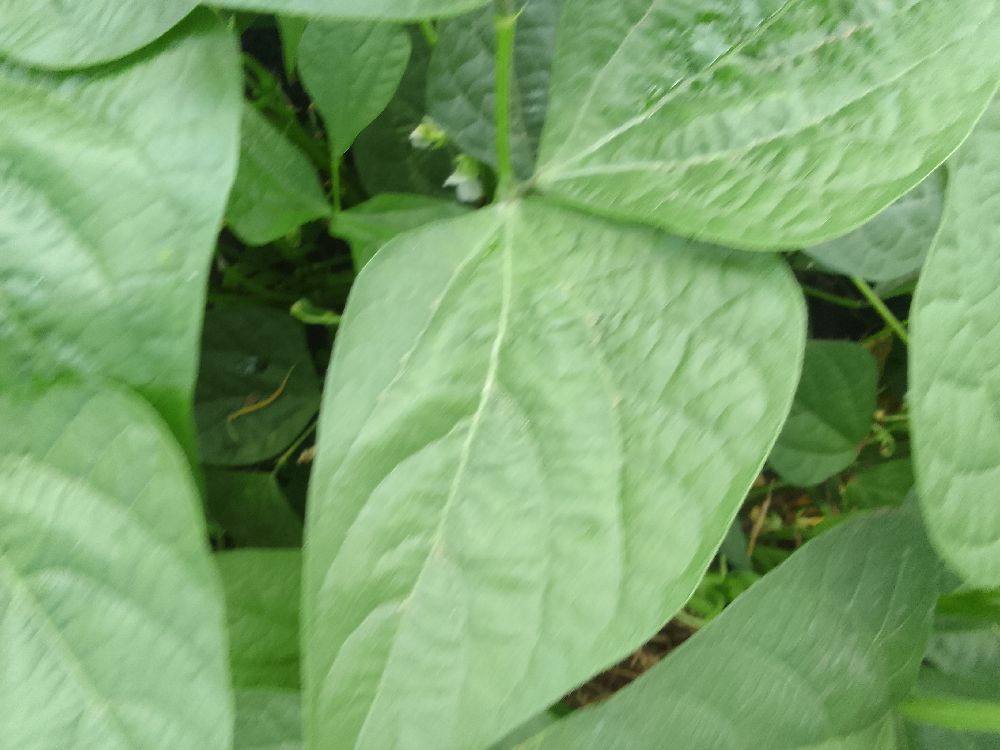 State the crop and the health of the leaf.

common bean, healthy
